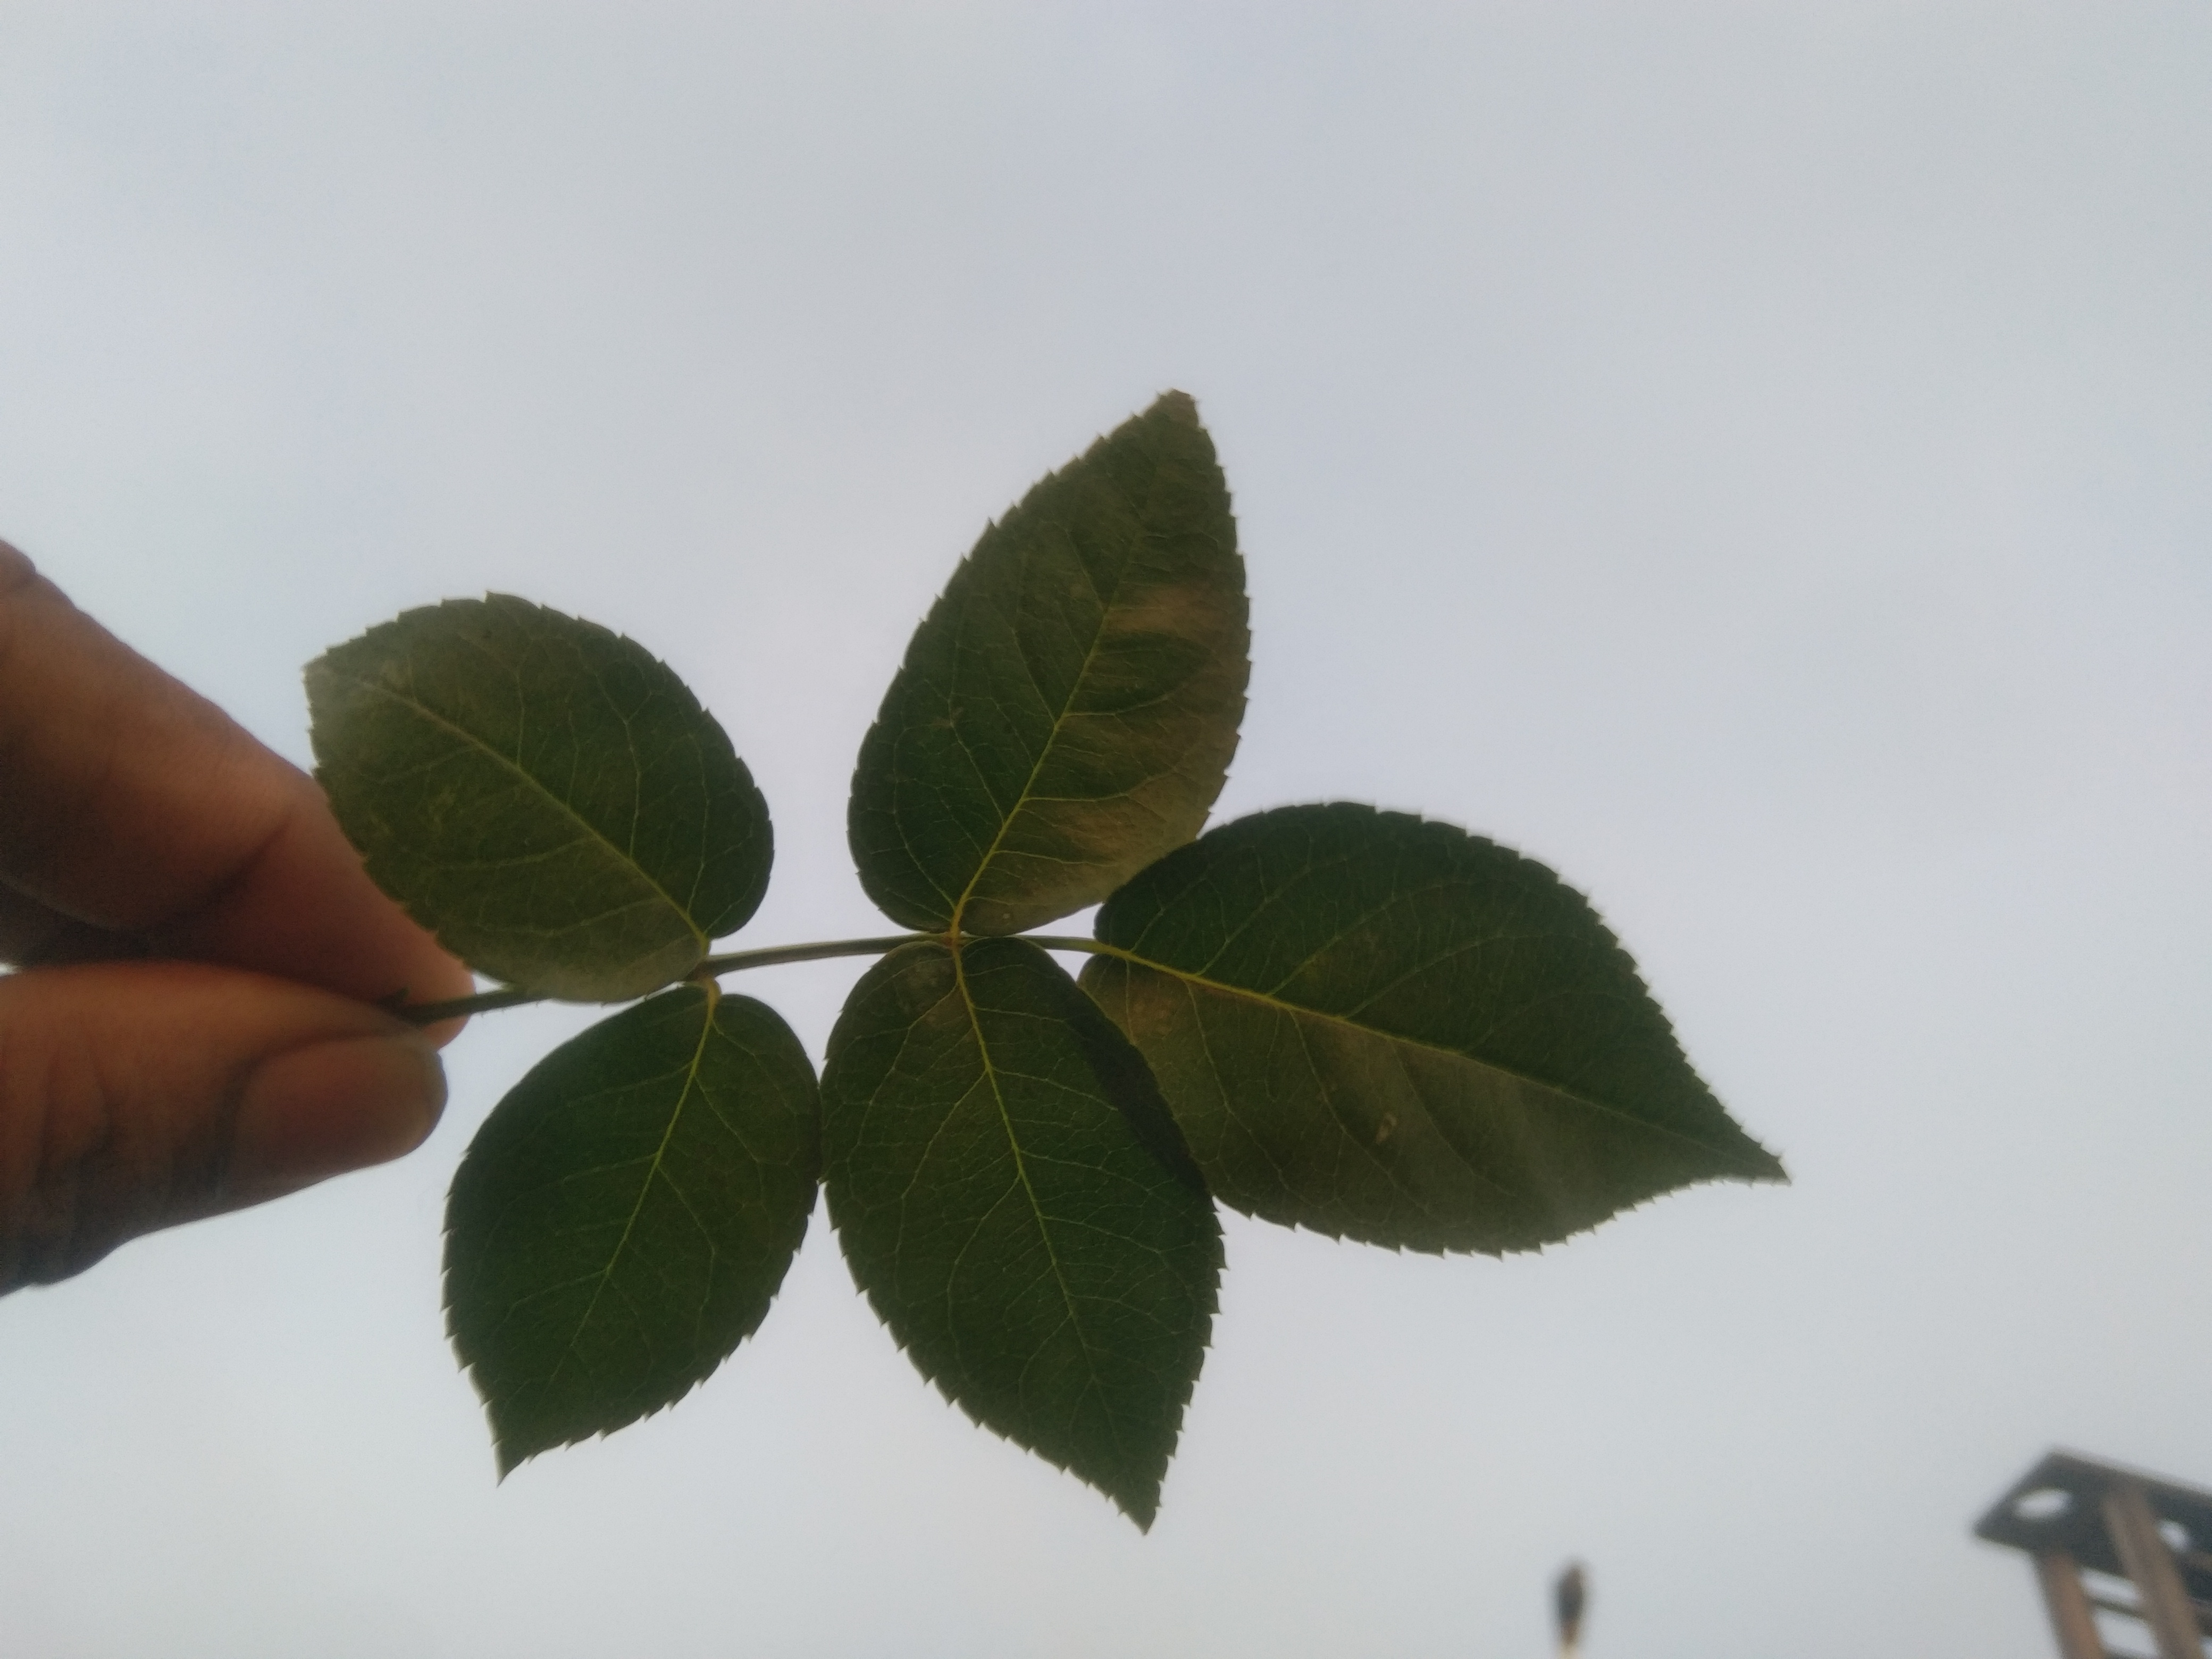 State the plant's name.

rose
